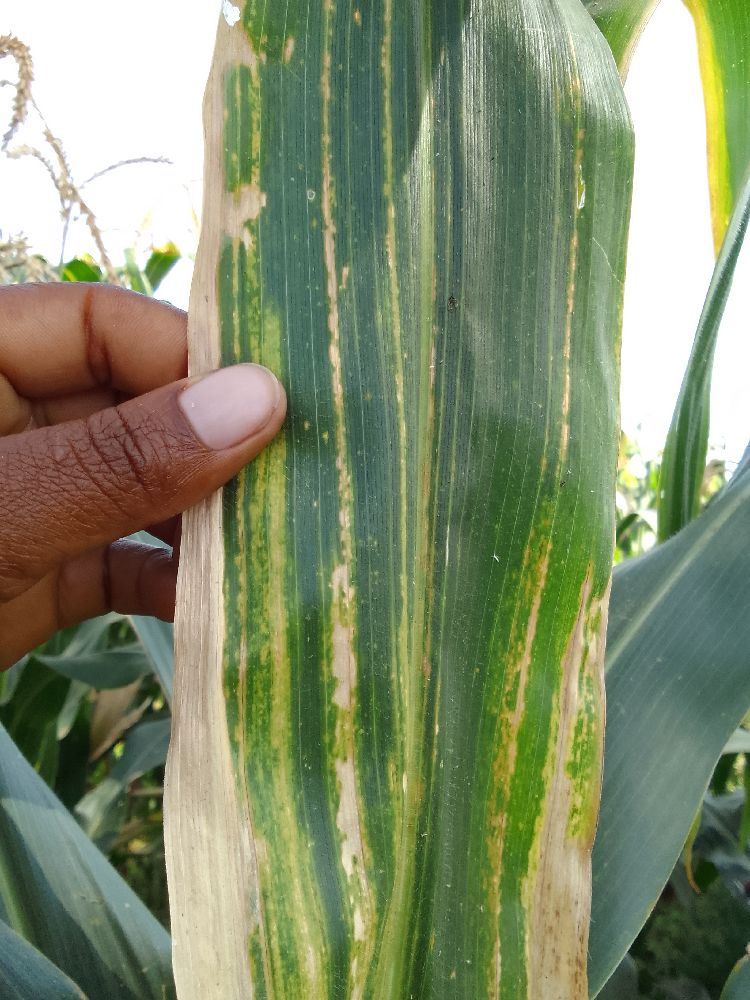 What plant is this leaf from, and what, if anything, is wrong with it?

maize, maize lethal necrosis
